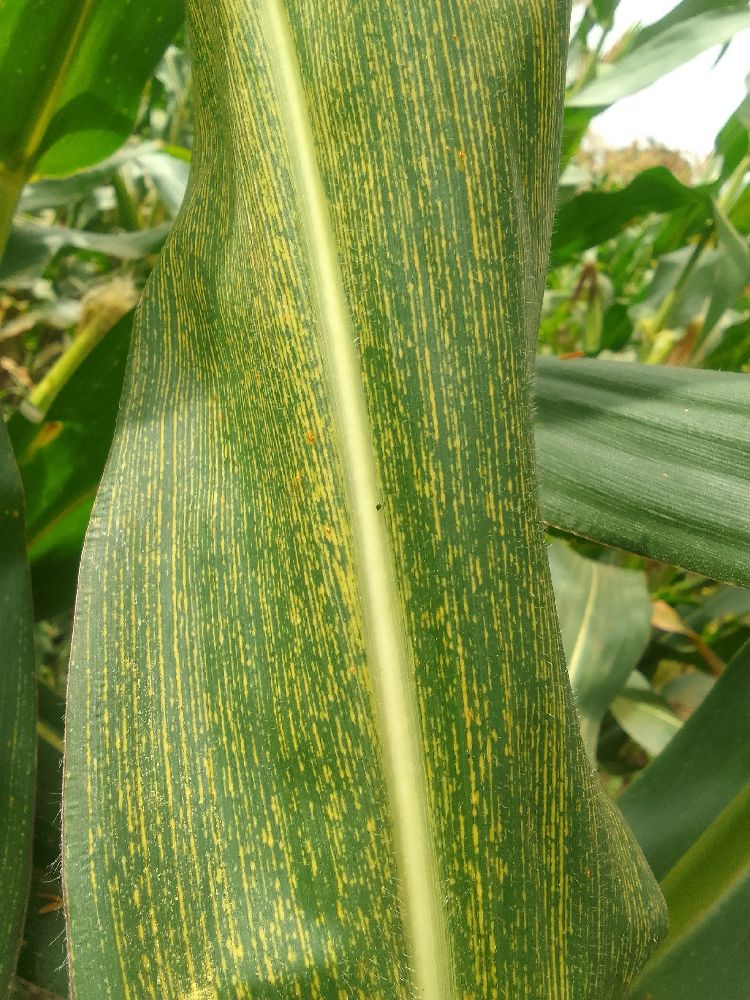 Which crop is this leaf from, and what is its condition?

maize, maize streak virus
